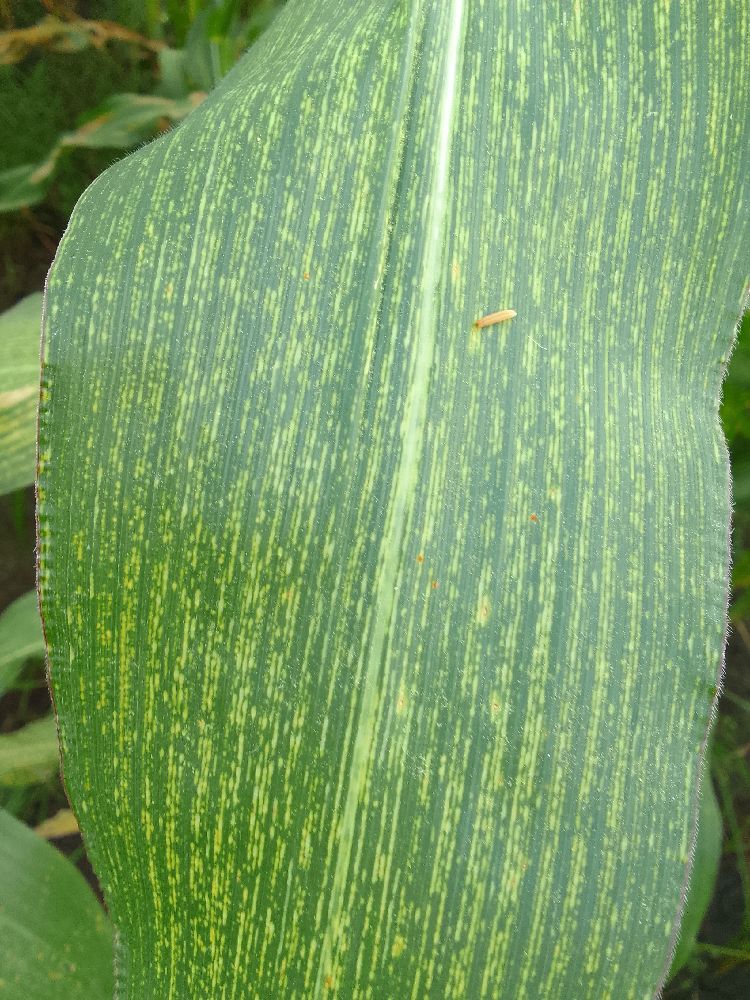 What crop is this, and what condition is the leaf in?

maize, maize streak virus
